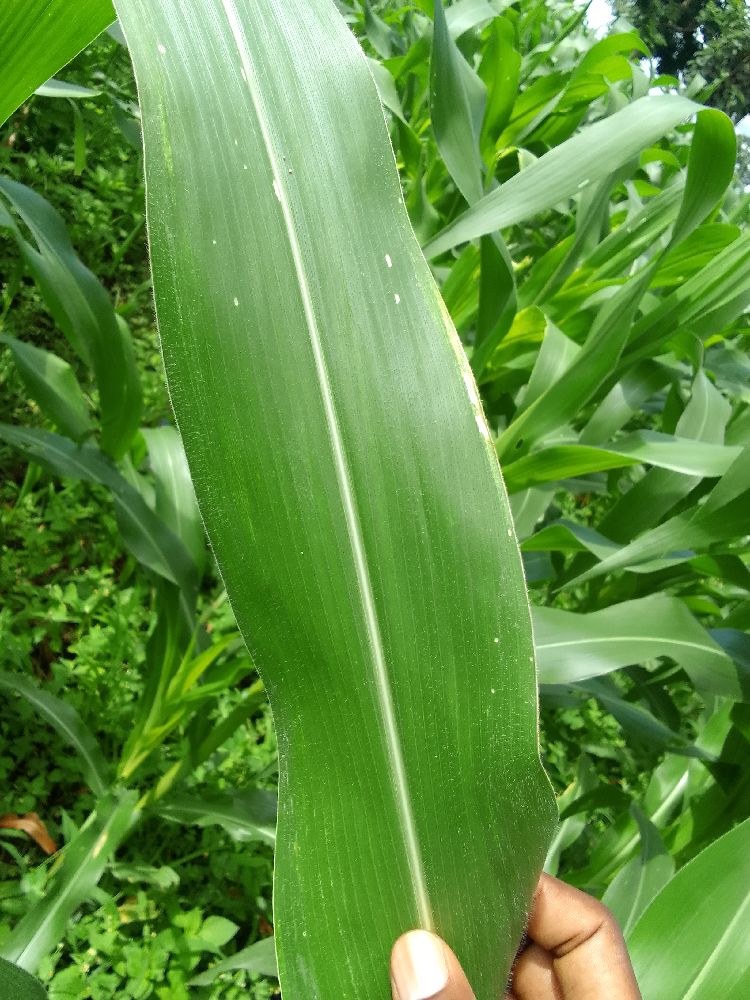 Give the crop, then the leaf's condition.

maize, healthy
